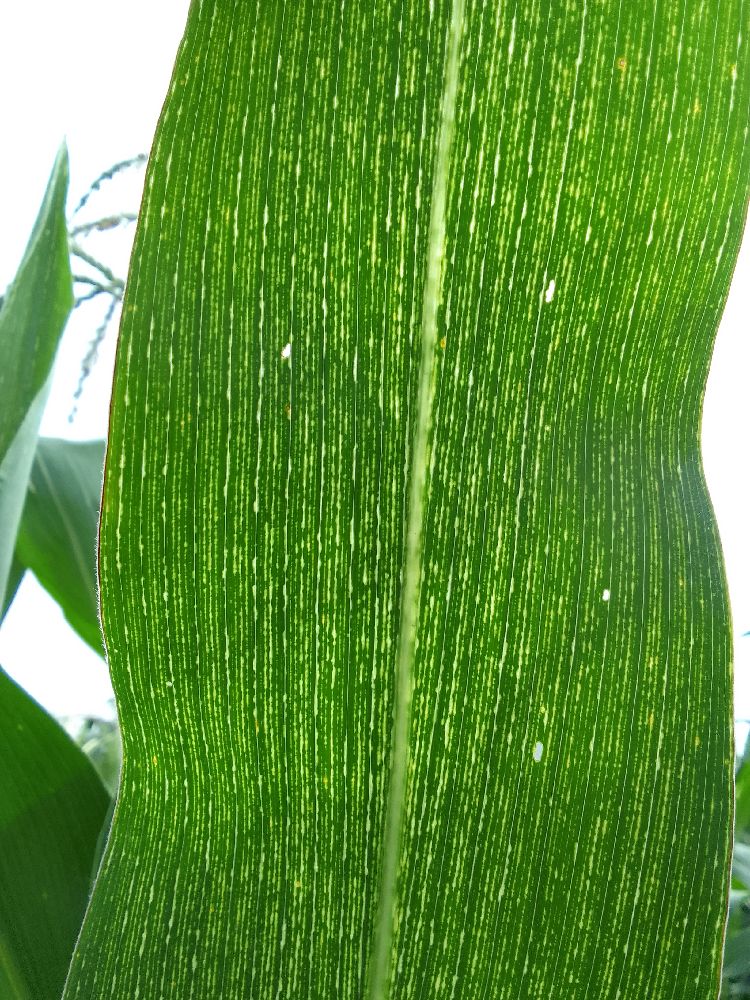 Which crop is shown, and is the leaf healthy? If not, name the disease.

maize, maize streak virus
